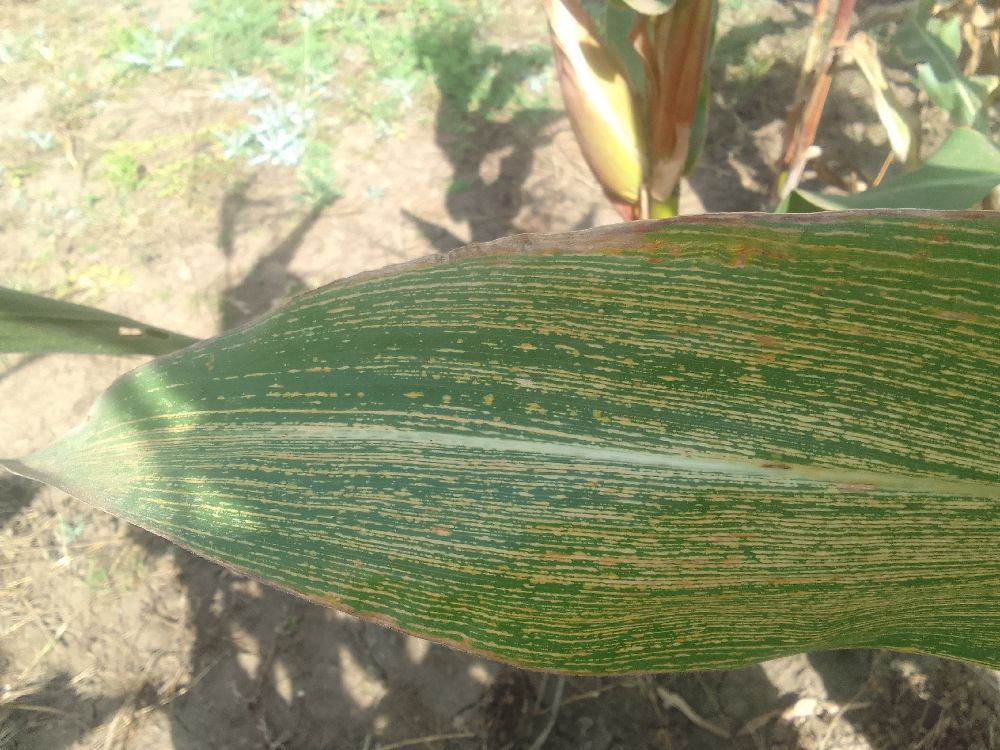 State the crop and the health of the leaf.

maize, maize streak virus
